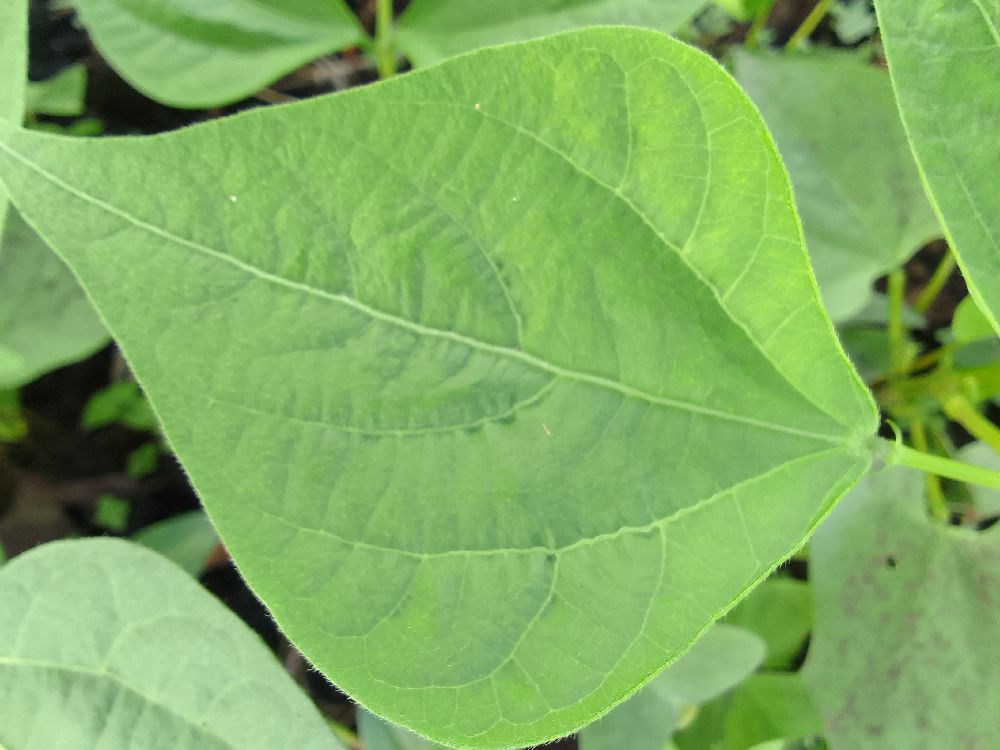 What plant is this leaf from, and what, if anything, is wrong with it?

common bean, healthy
